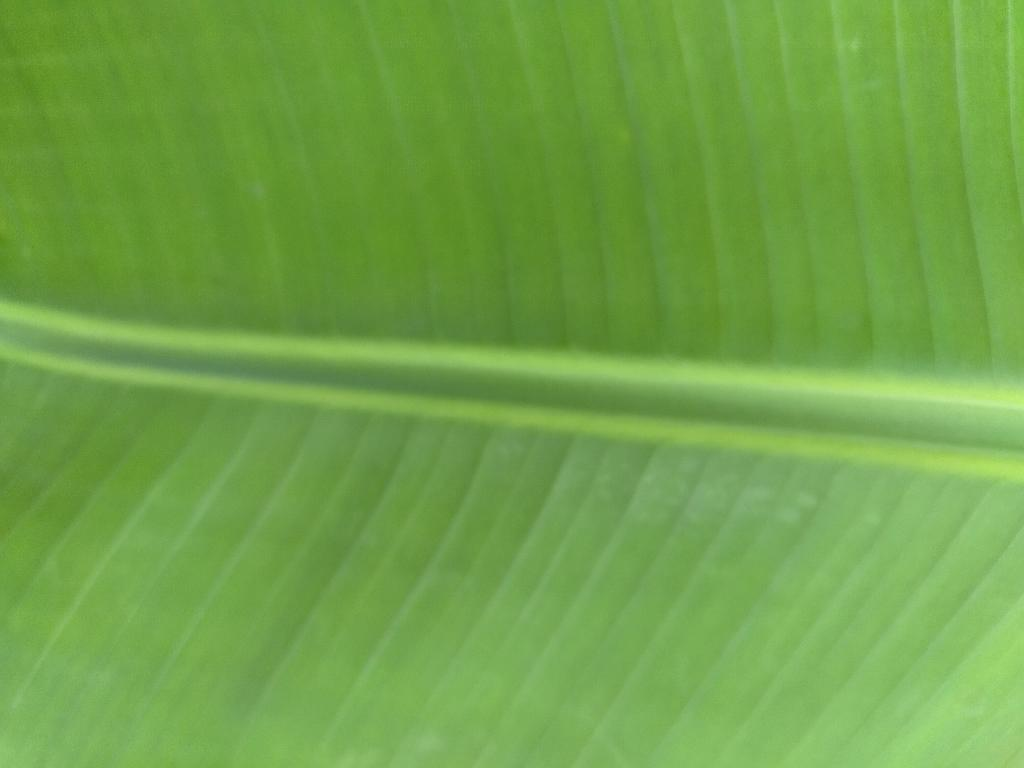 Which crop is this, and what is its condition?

banana, healthy
